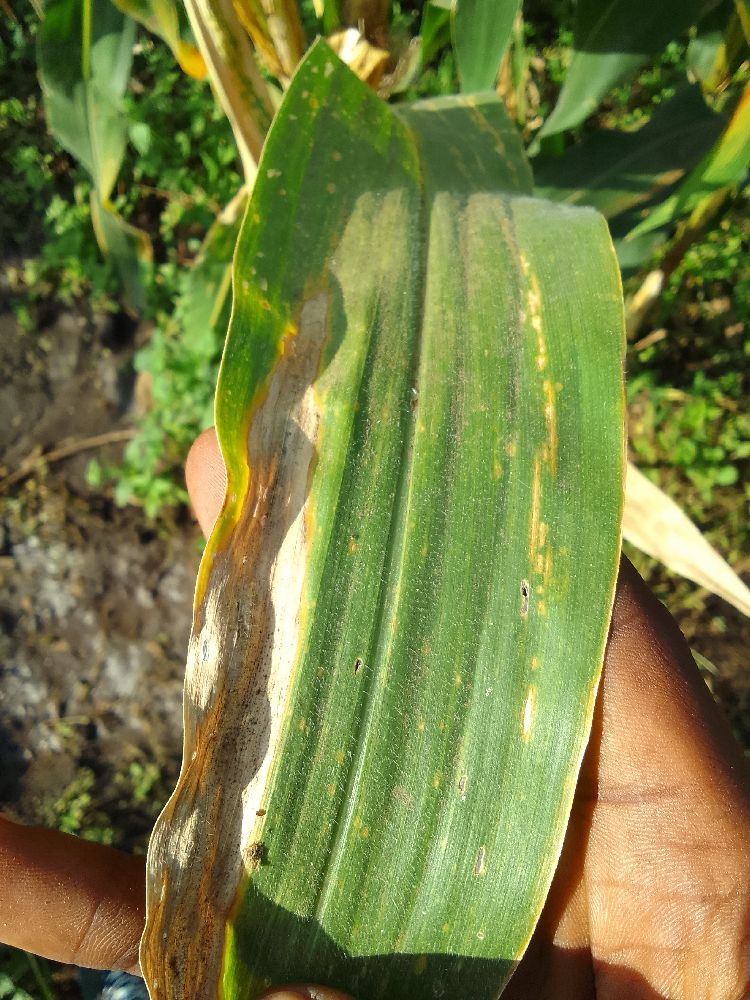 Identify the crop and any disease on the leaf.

maize, maize lethal necrosis
